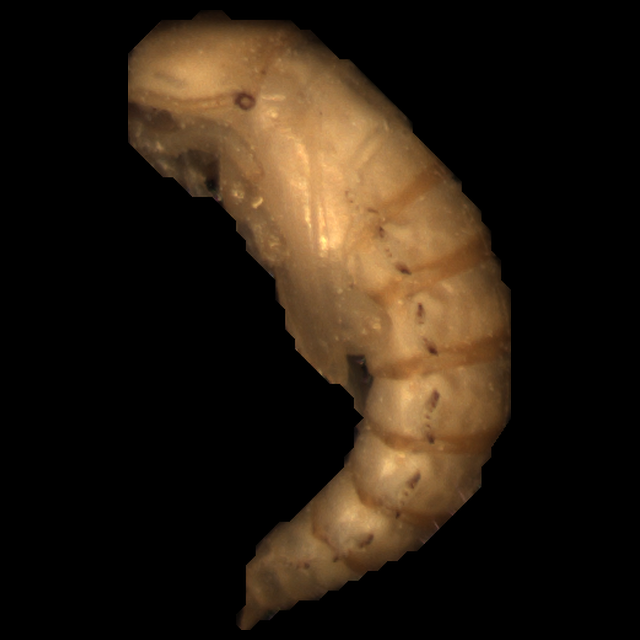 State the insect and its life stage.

mealworm pupa
